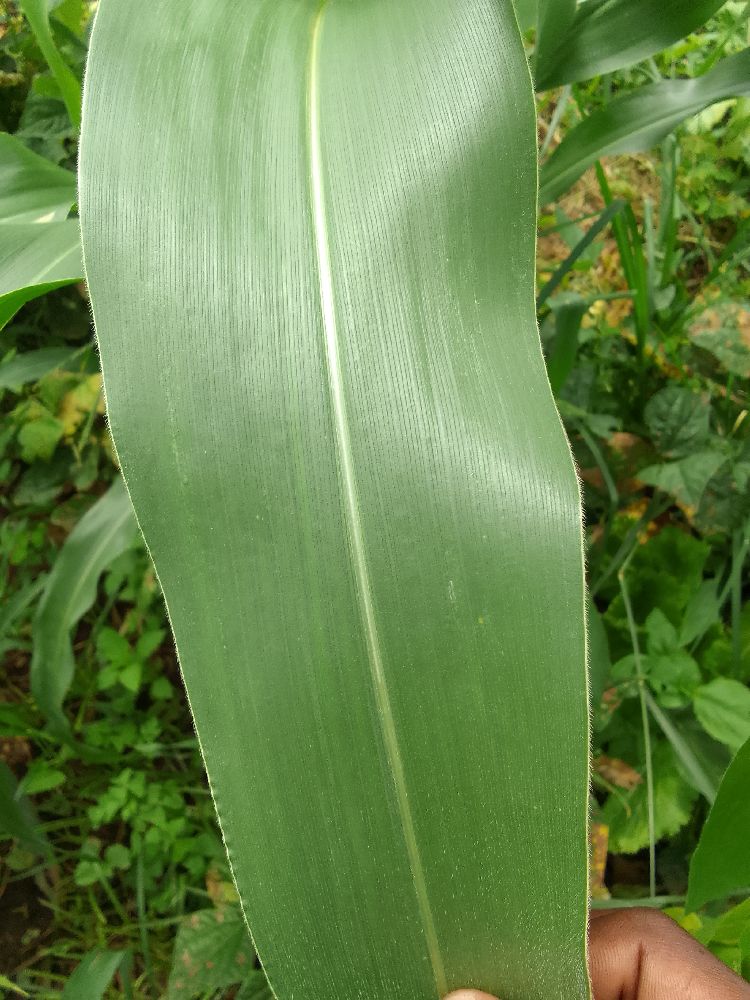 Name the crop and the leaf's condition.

maize, healthy
